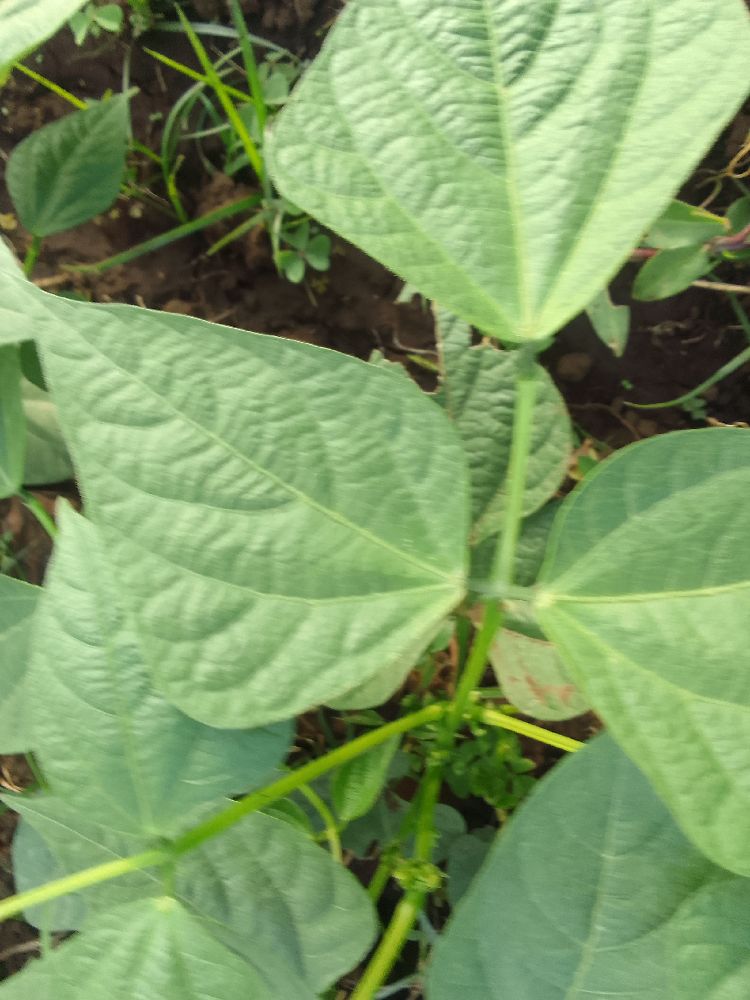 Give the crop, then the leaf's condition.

common bean, healthy
